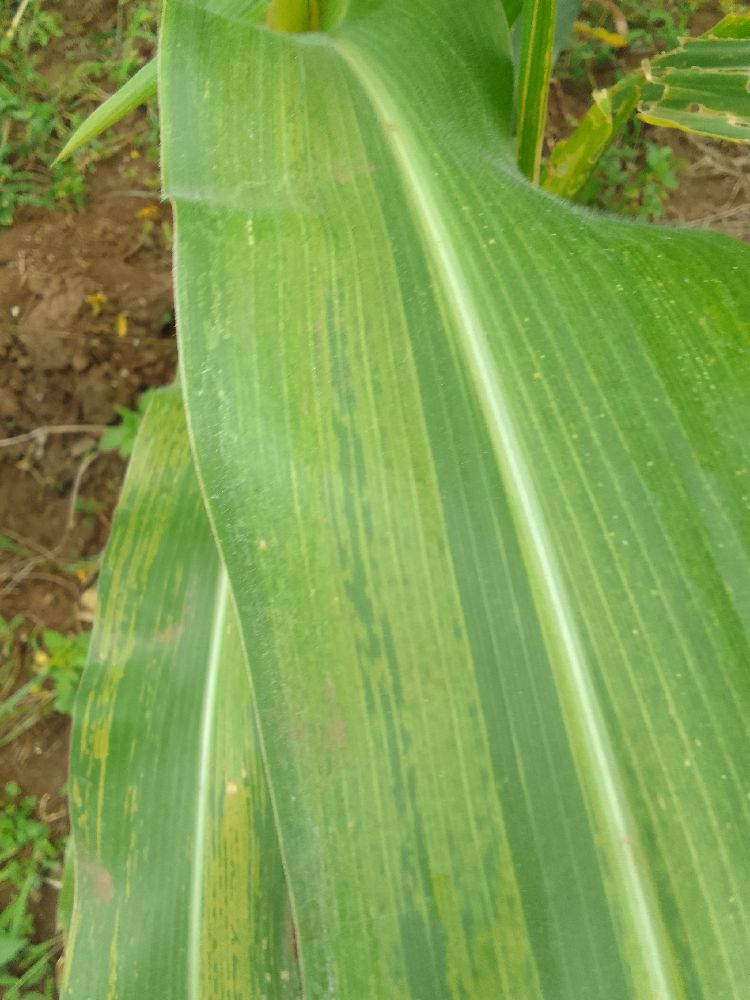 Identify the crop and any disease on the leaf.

maize, maize lethal necrosis
